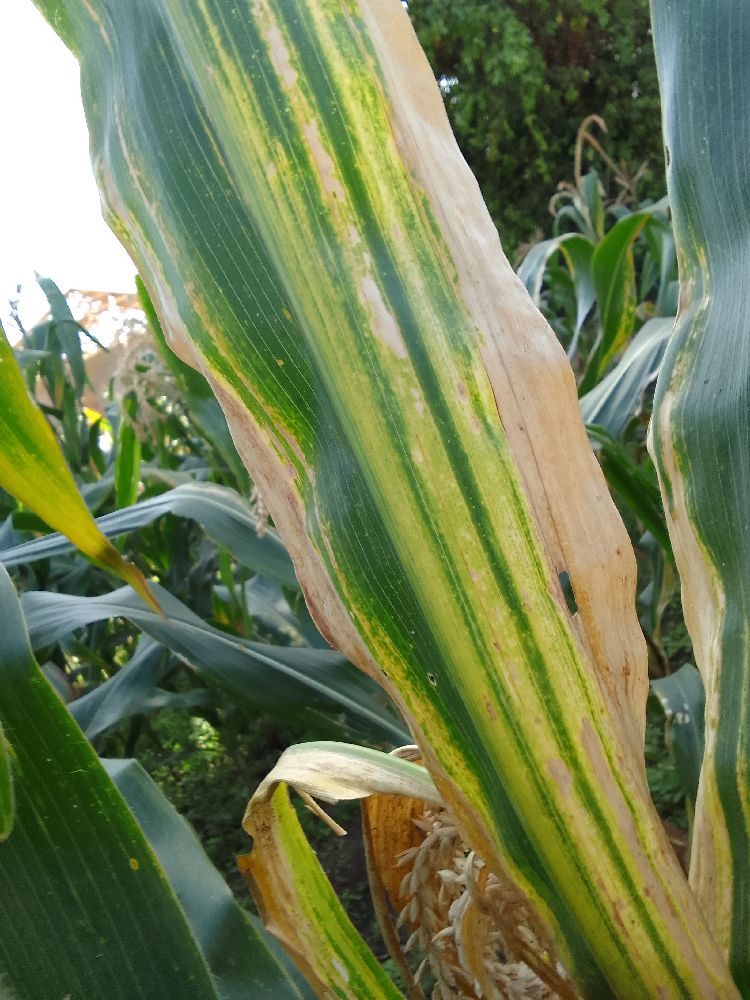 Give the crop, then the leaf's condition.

maize, maize lethal necrosis
